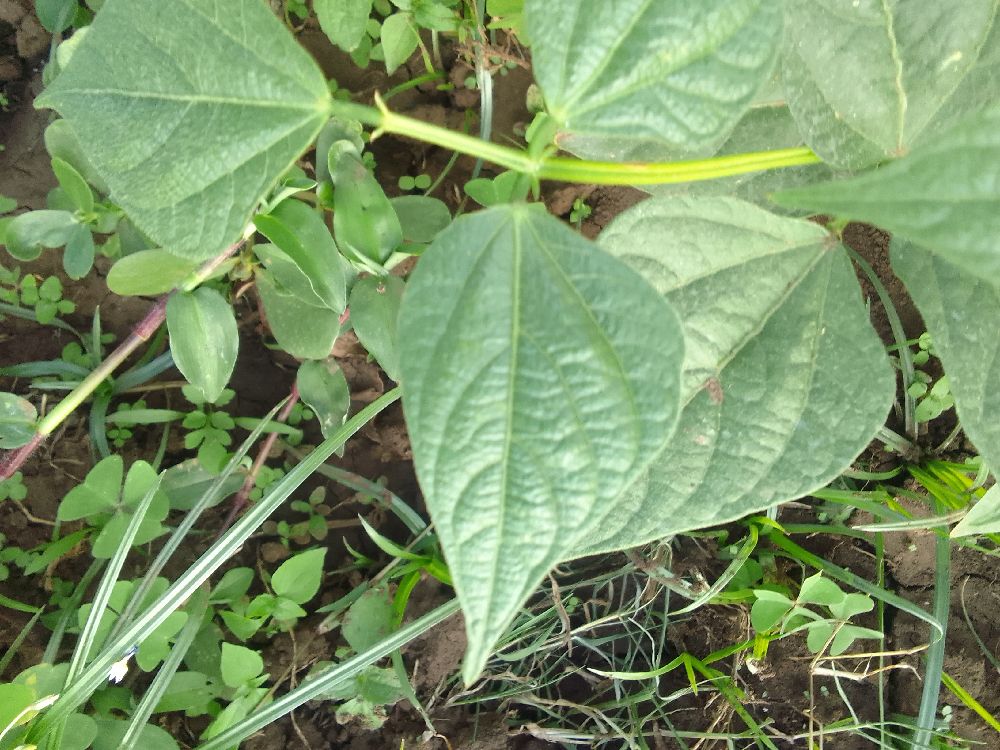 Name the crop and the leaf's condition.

common bean, healthy
